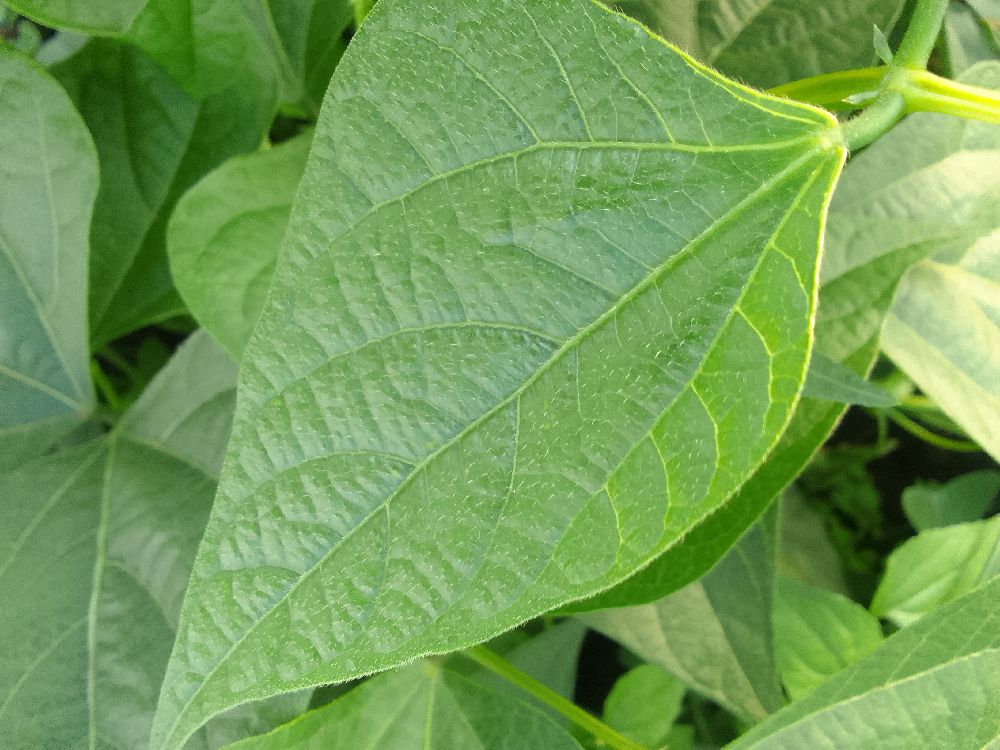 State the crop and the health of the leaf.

common bean, healthy
